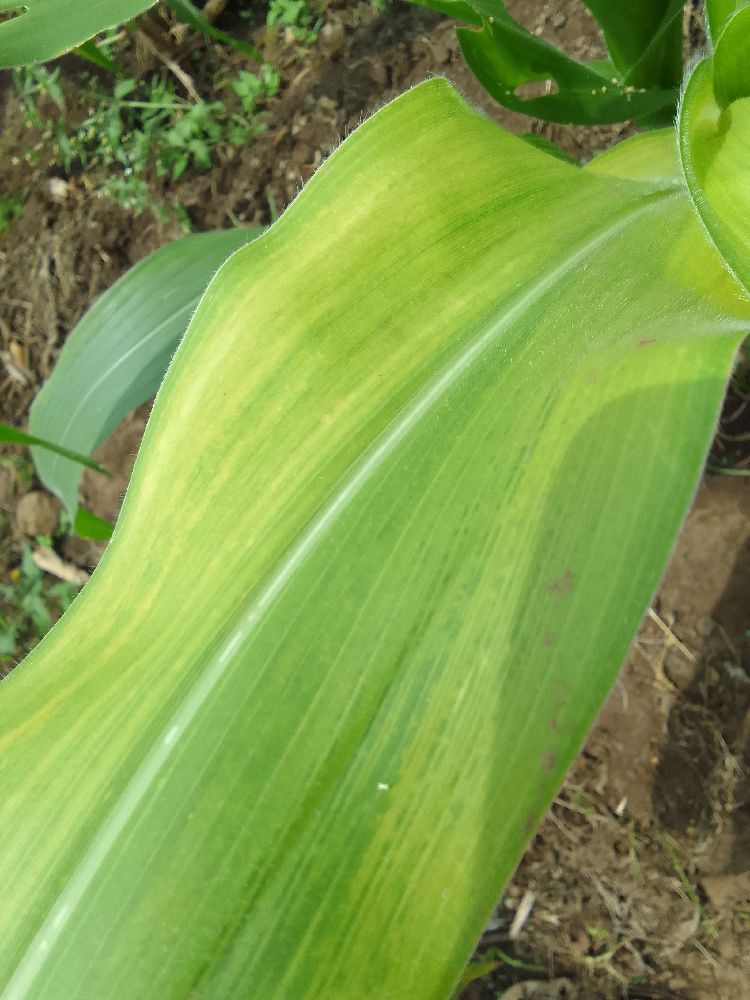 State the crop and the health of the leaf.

maize, maize lethal necrosis
